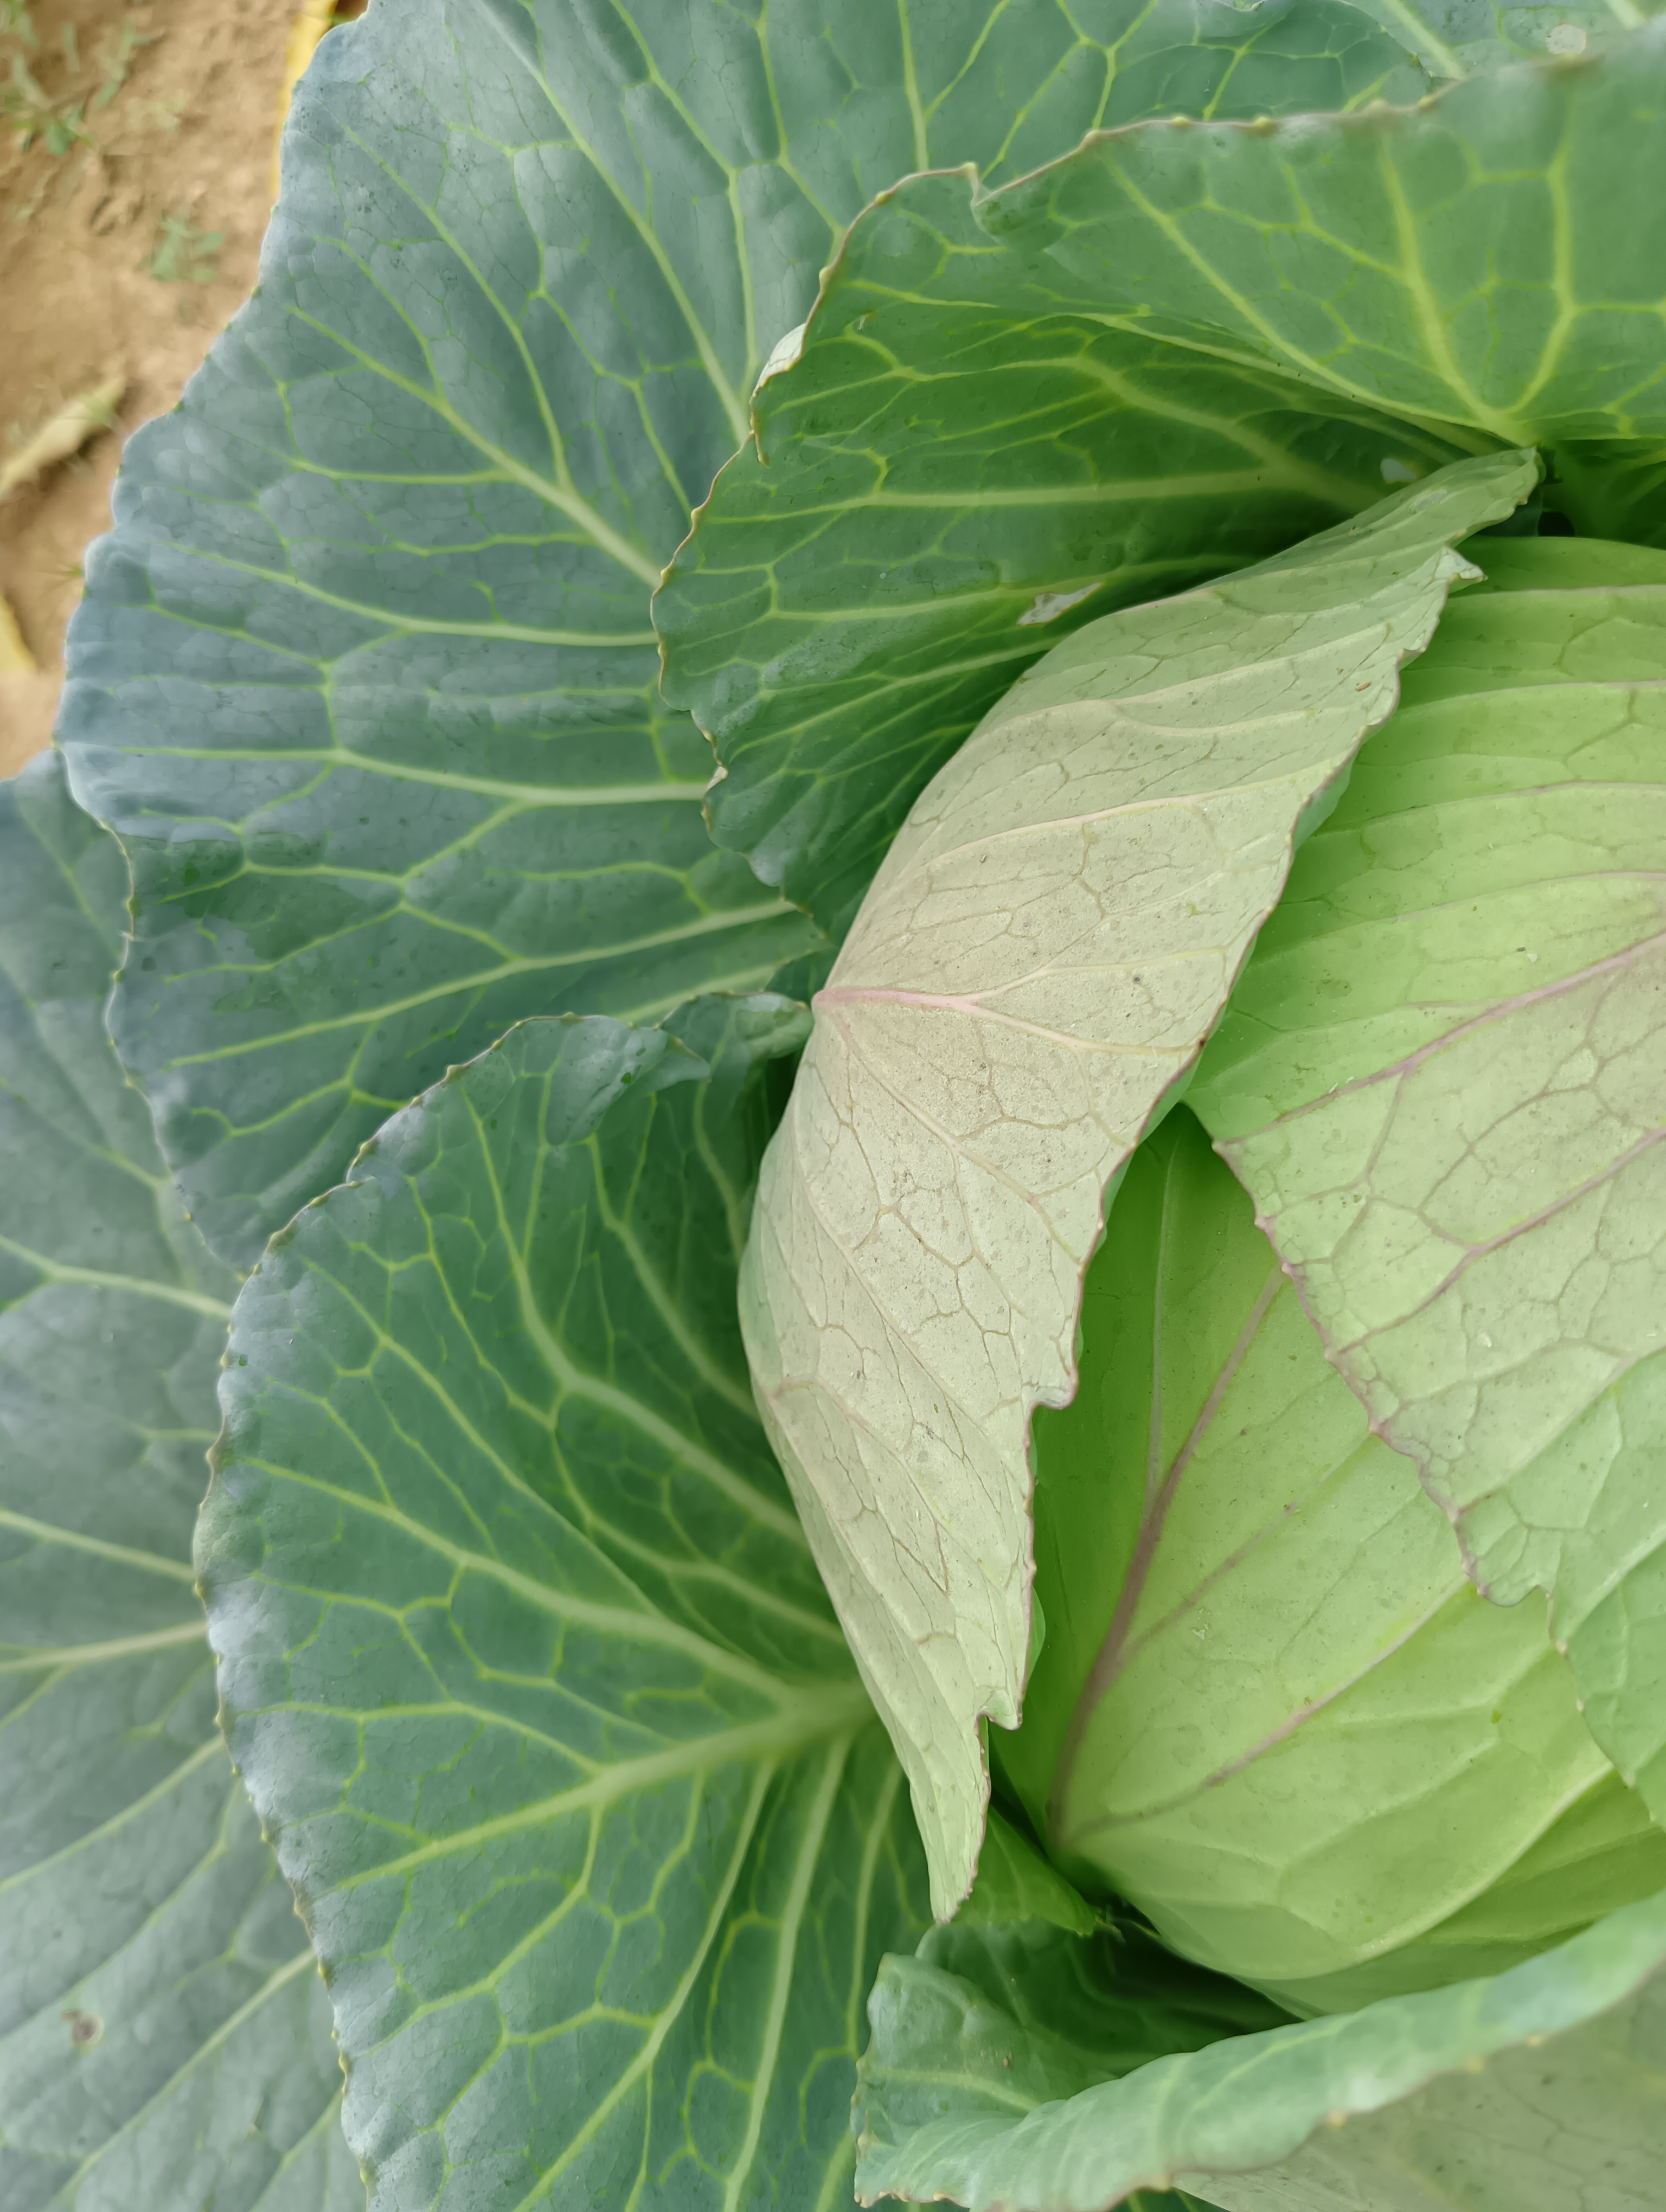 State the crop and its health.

cabbage, healthy
